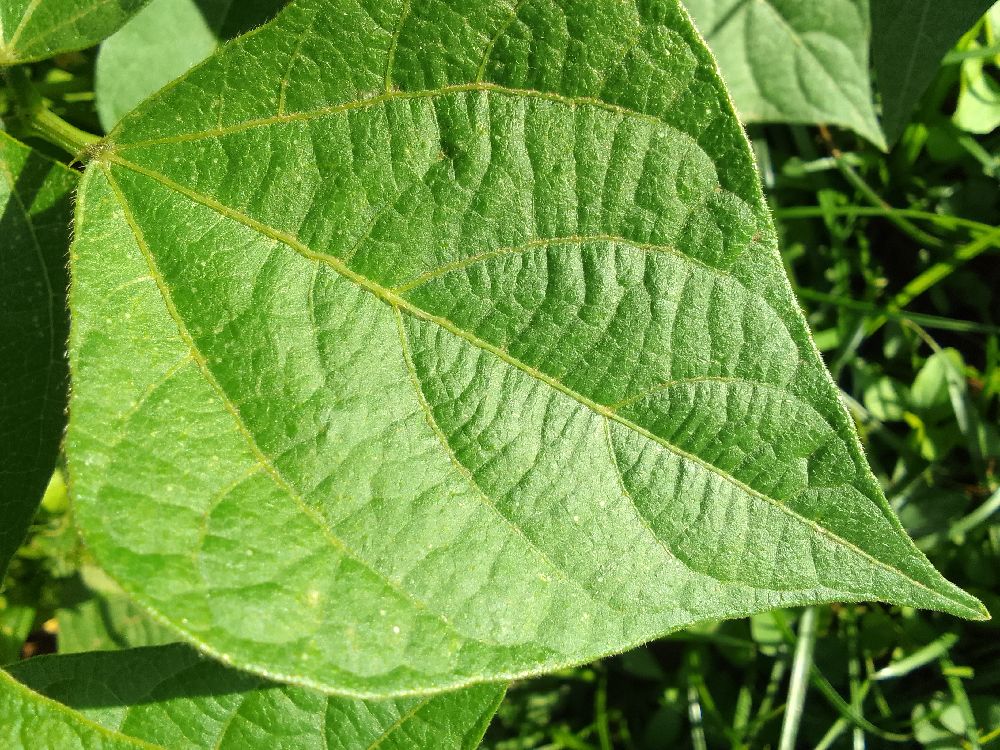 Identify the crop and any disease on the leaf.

common bean, healthy
